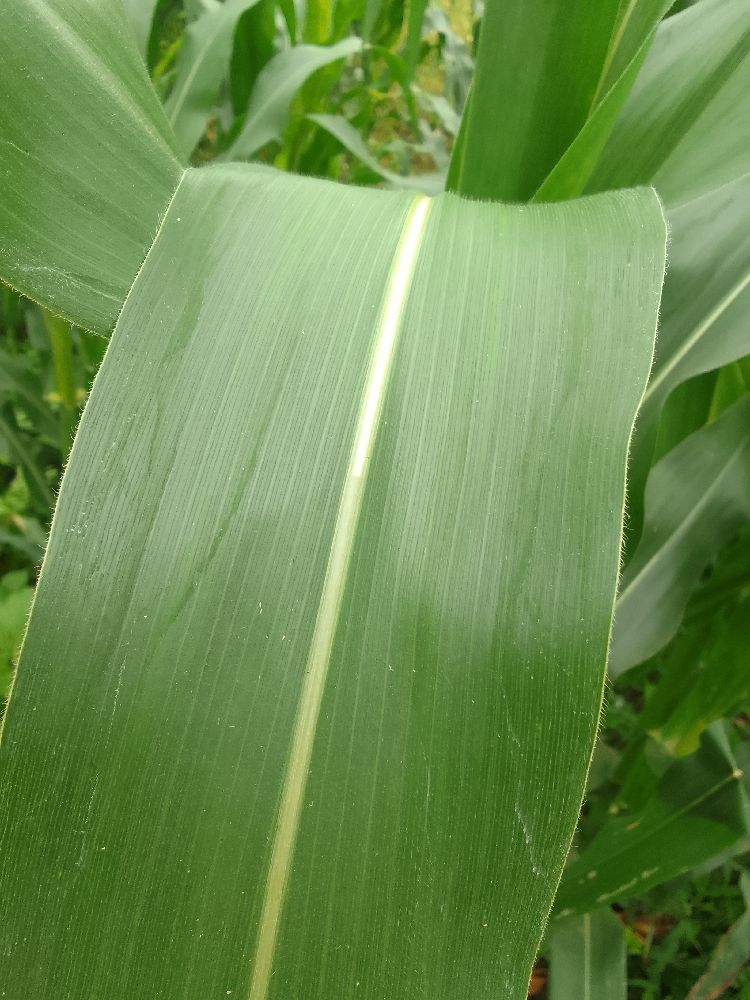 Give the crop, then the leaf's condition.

maize, healthy
